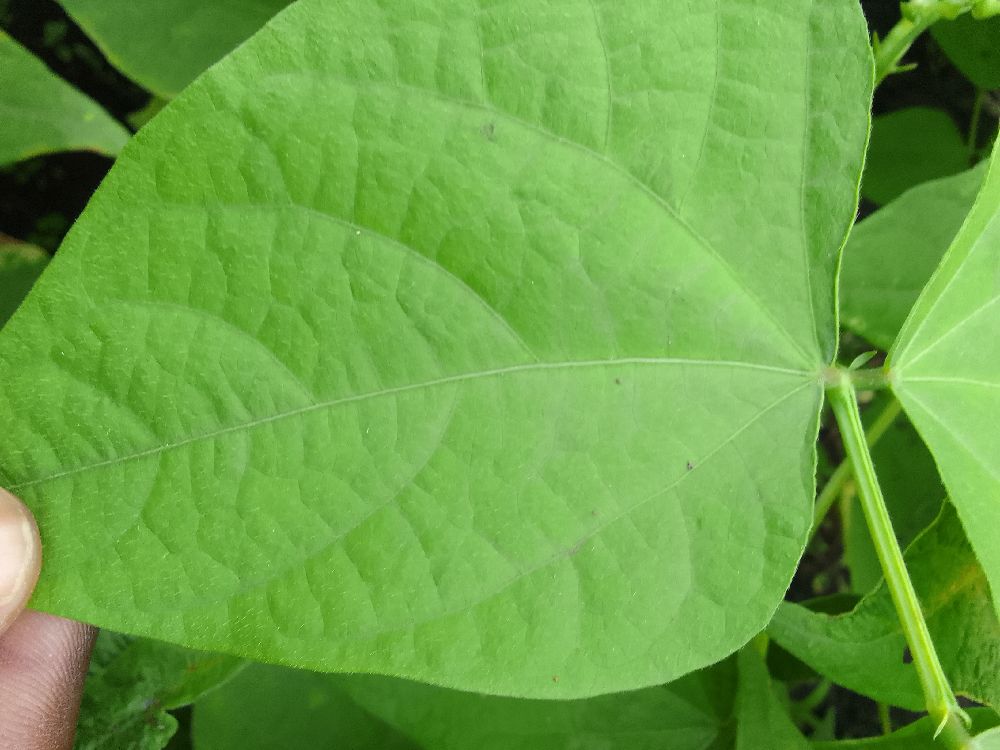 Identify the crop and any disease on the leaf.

common bean, healthy
